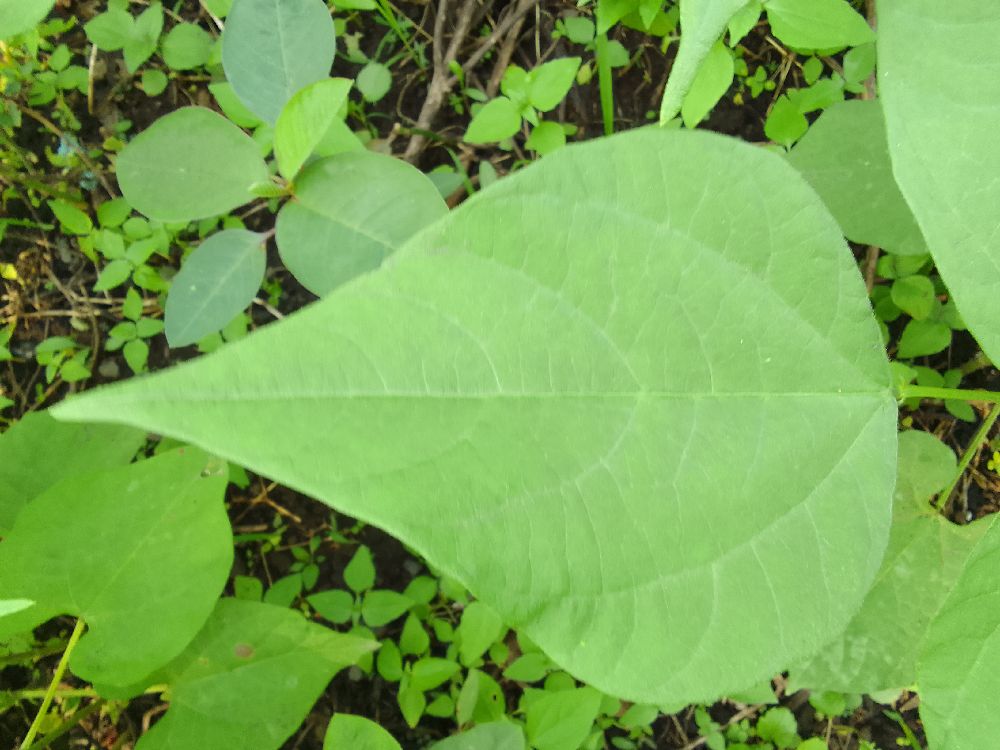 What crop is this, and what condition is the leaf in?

common bean, healthy
